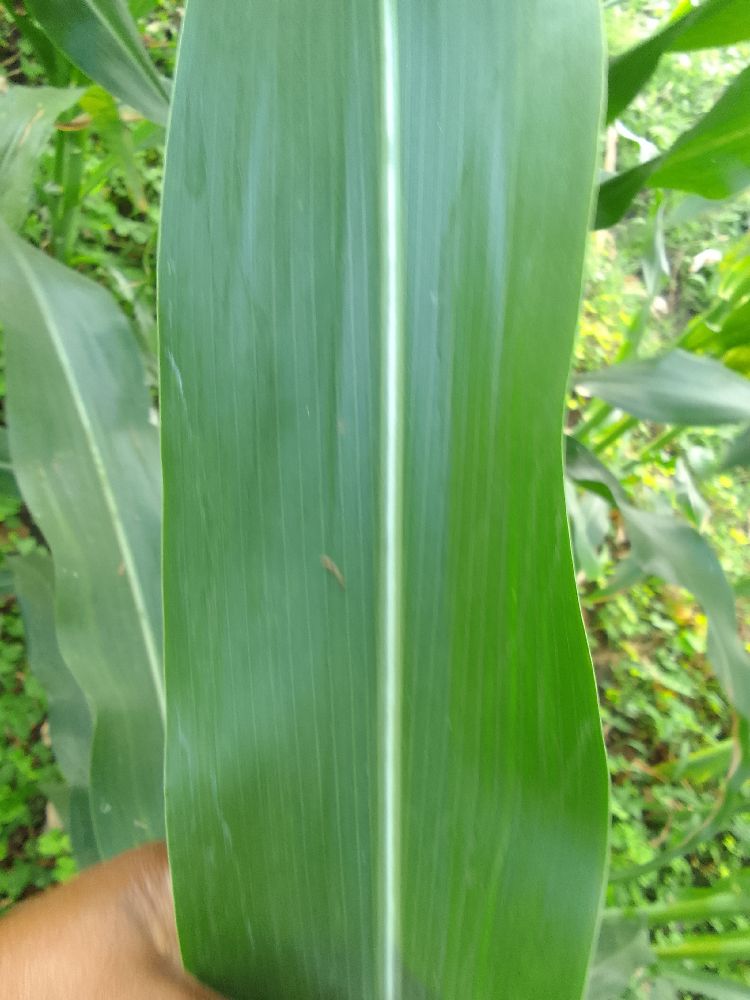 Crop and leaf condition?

maize, healthy
